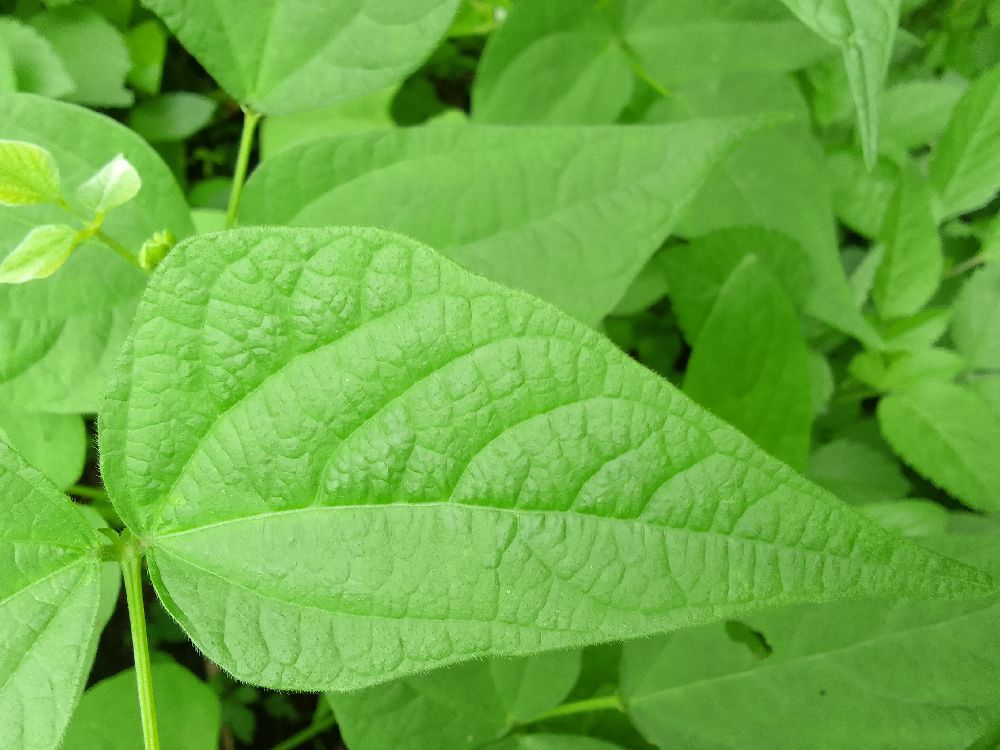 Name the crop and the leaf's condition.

common bean, healthy
